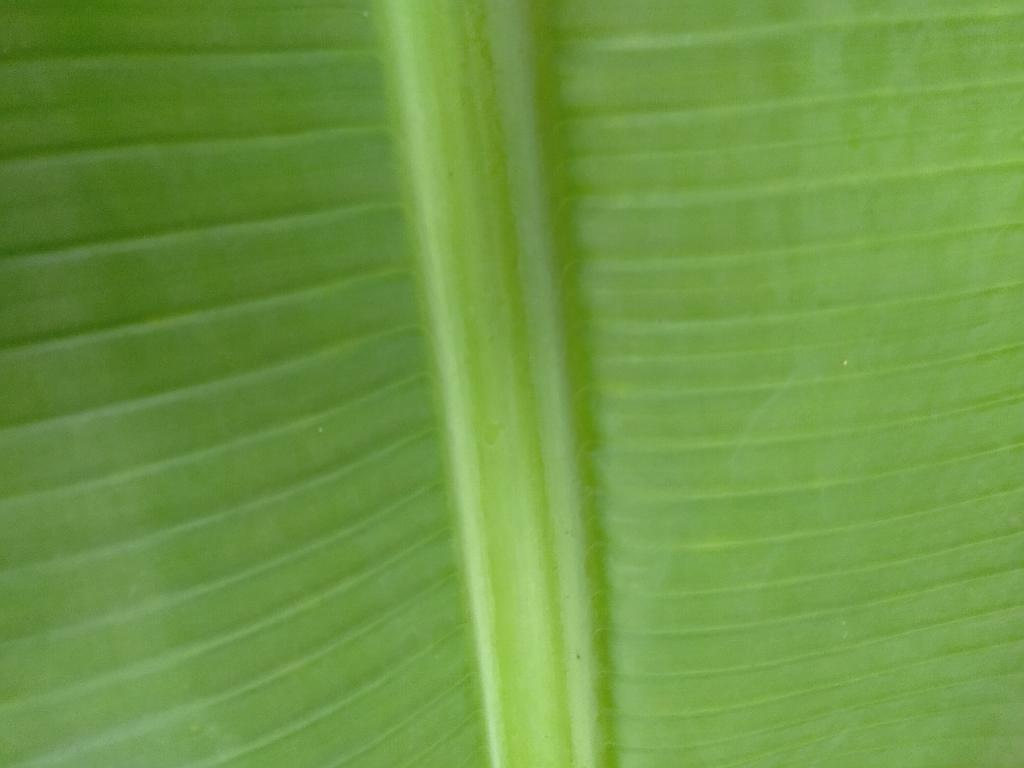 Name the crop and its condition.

banana, healthy
